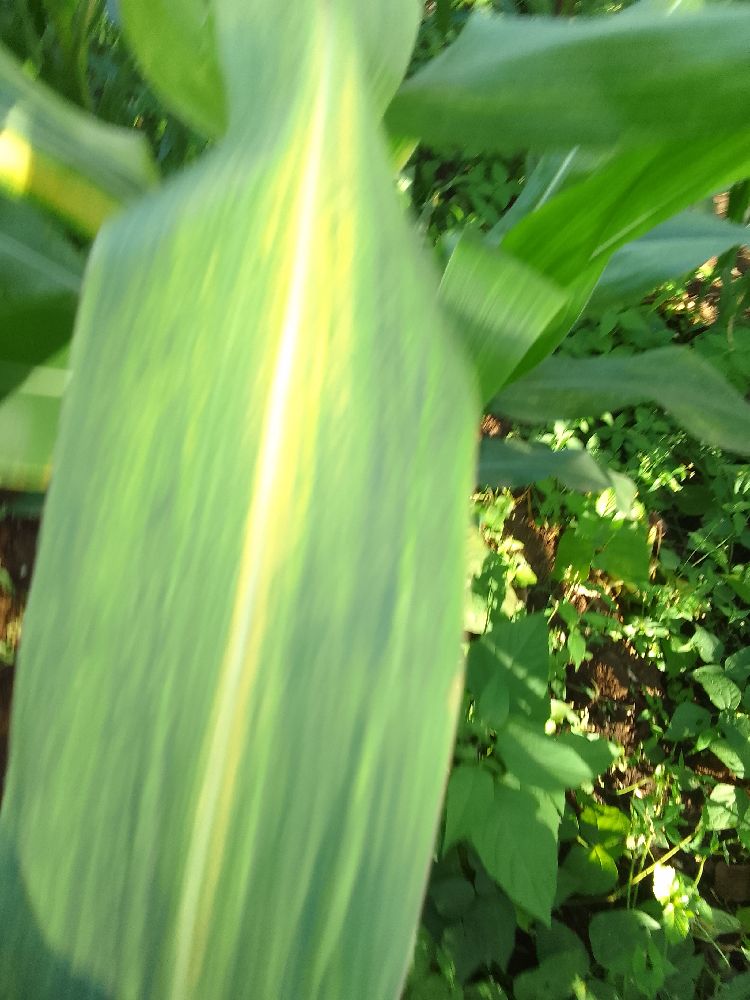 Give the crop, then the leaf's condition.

maize, maize lethal necrosis
